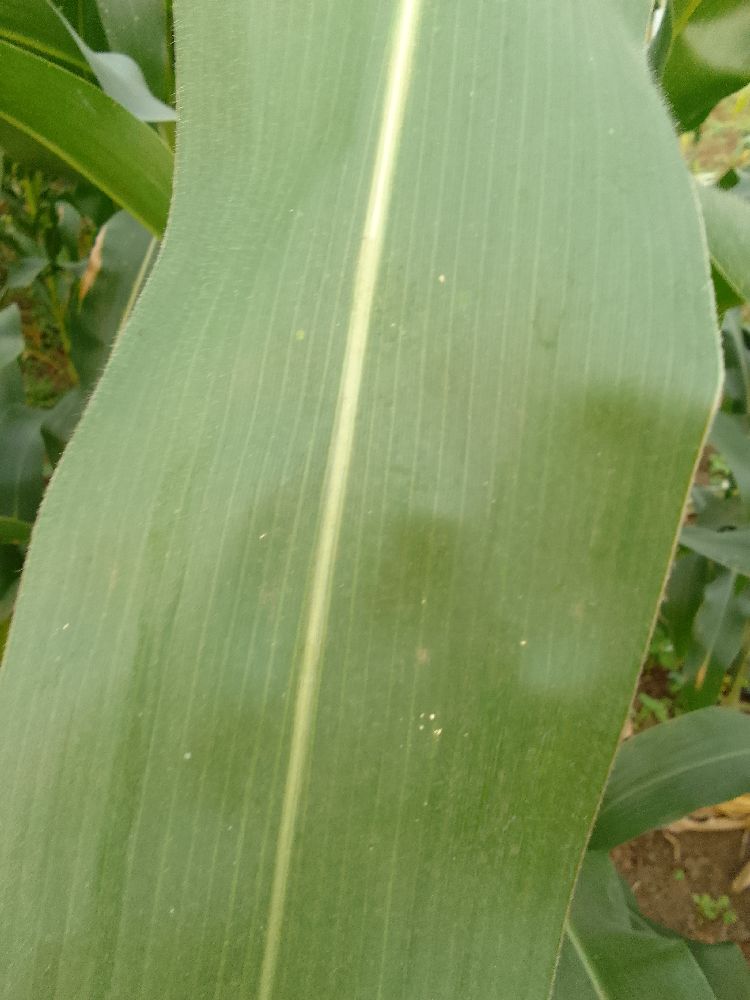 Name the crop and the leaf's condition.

maize, healthy
